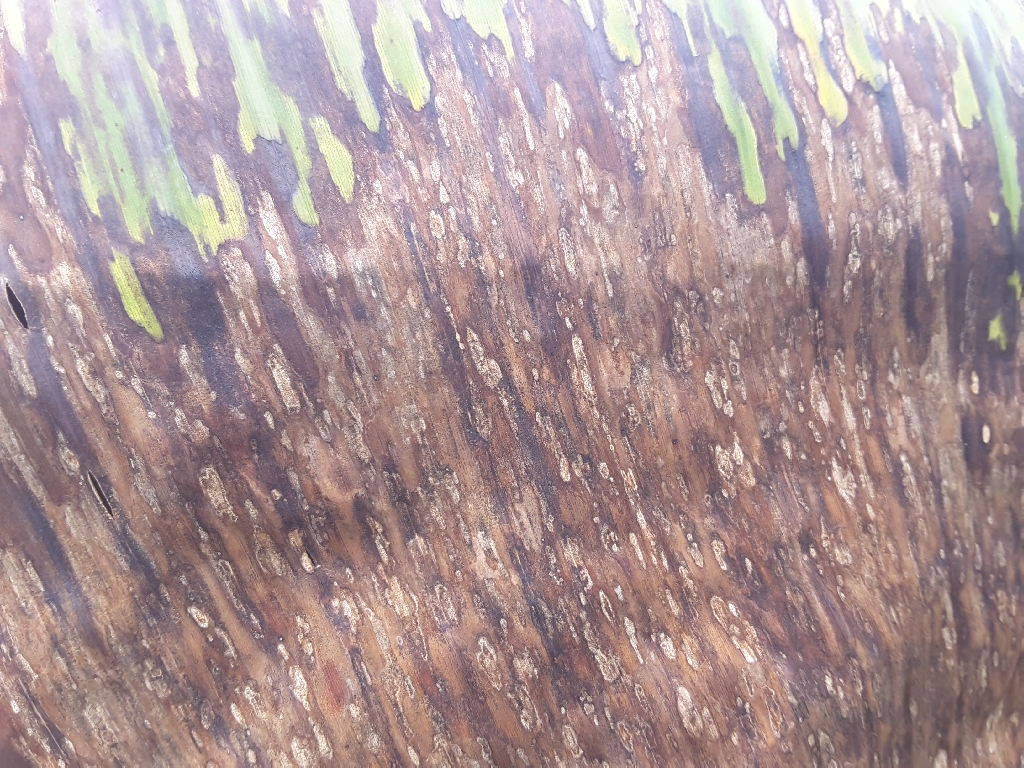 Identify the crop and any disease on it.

banana, black sigatoka
